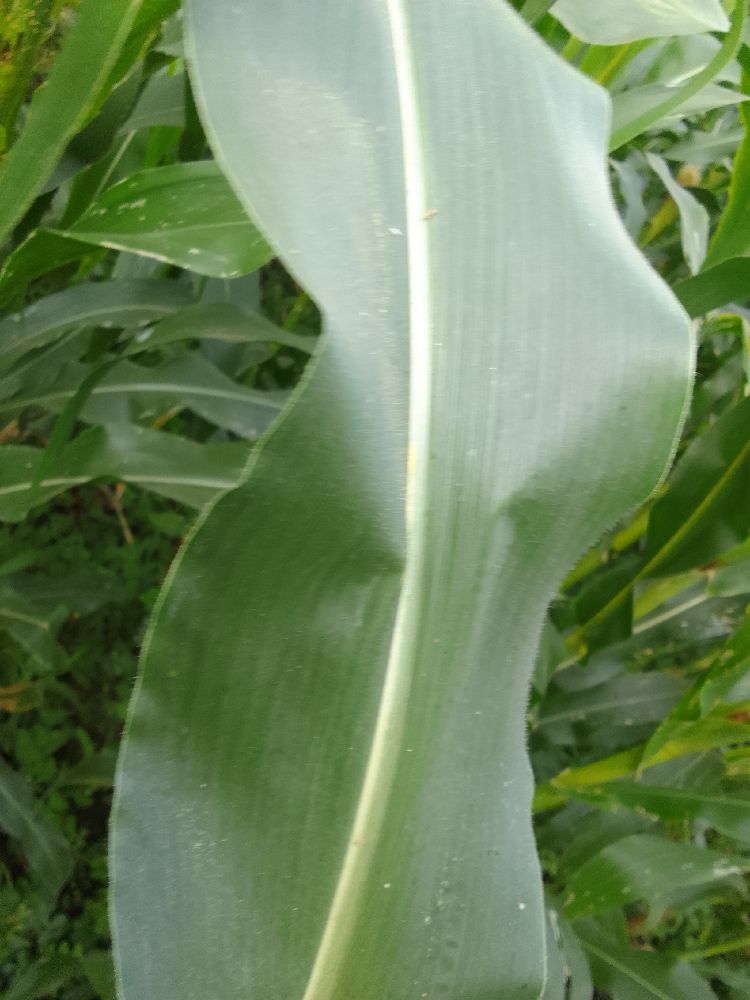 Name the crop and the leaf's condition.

maize, healthy
